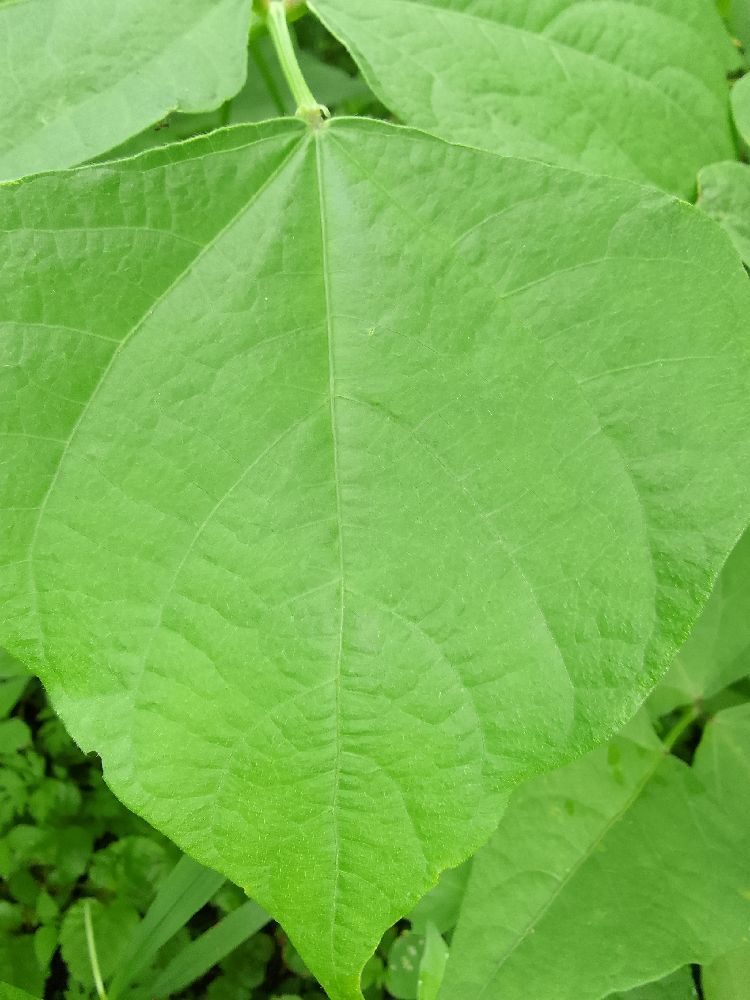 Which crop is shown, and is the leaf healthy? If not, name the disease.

common bean, healthy
